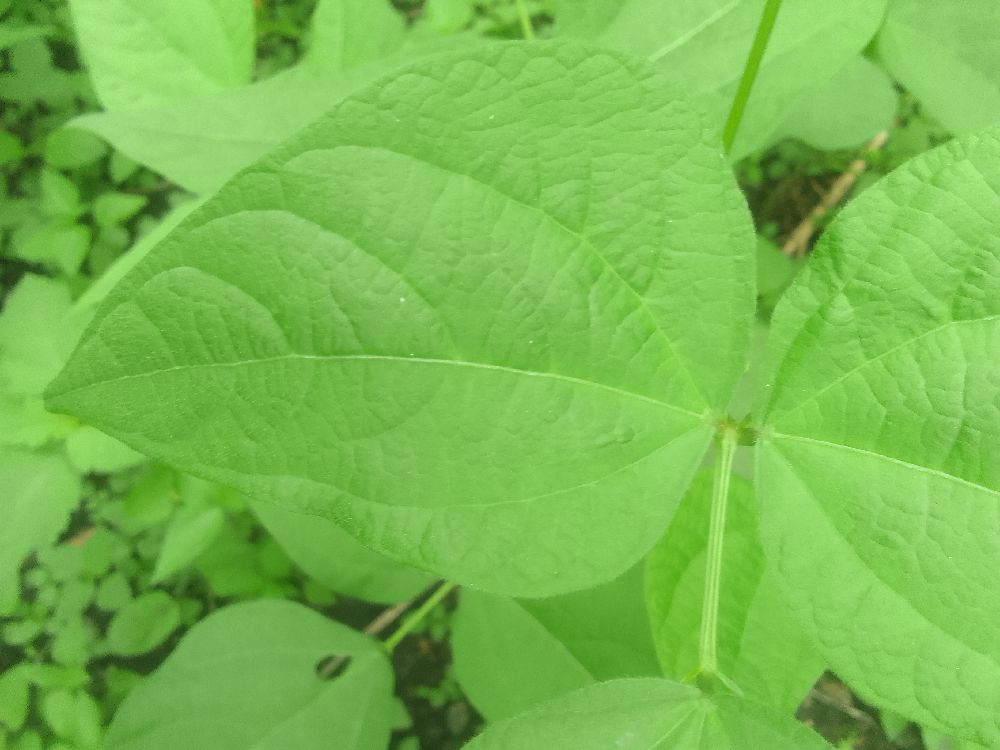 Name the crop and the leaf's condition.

common bean, healthy
